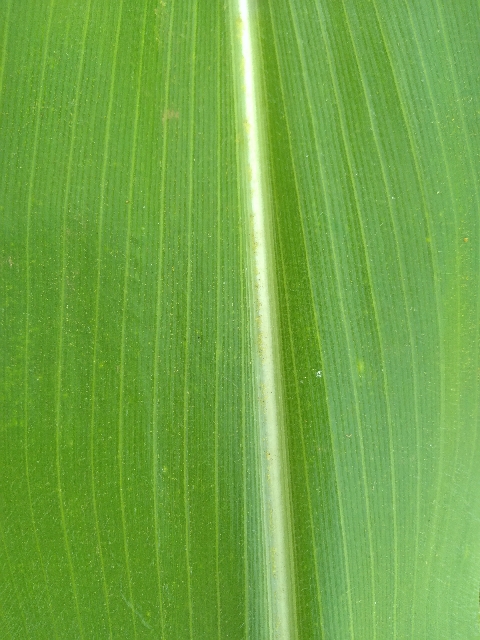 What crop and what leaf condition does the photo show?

maize, healthy
